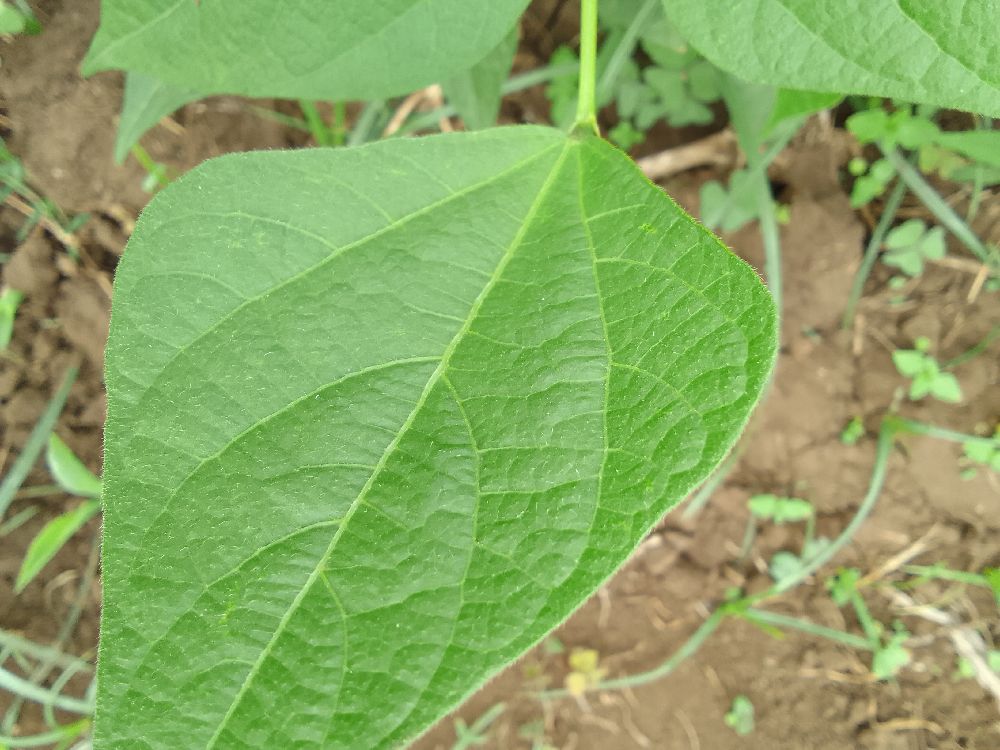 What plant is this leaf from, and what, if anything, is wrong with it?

common bean, healthy
